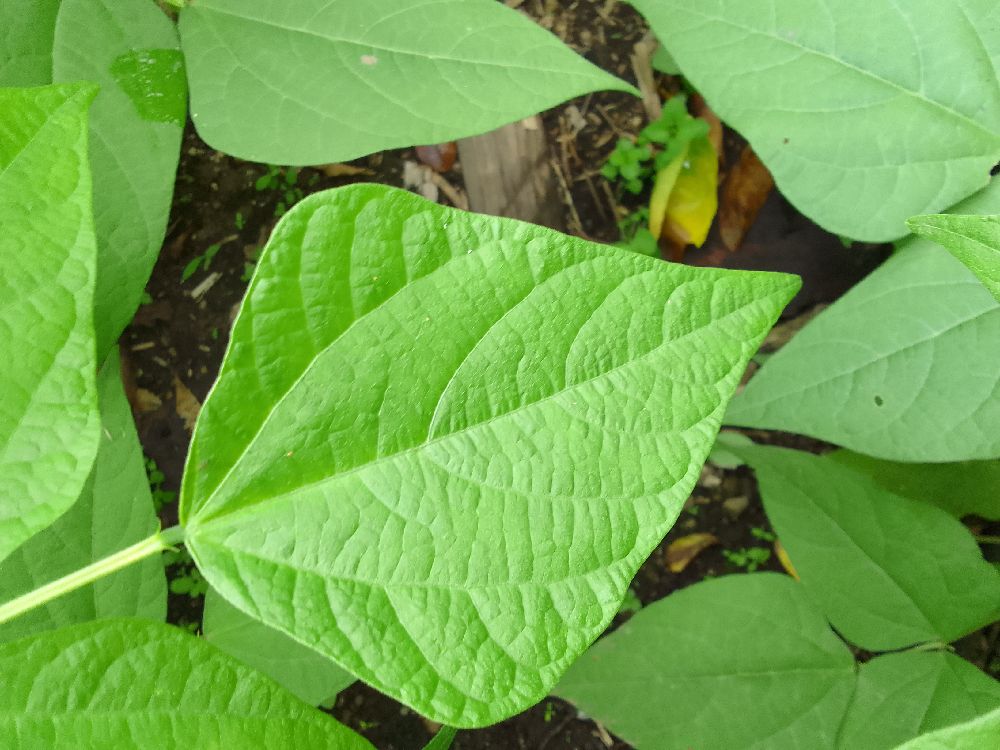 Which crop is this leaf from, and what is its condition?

common bean, healthy
